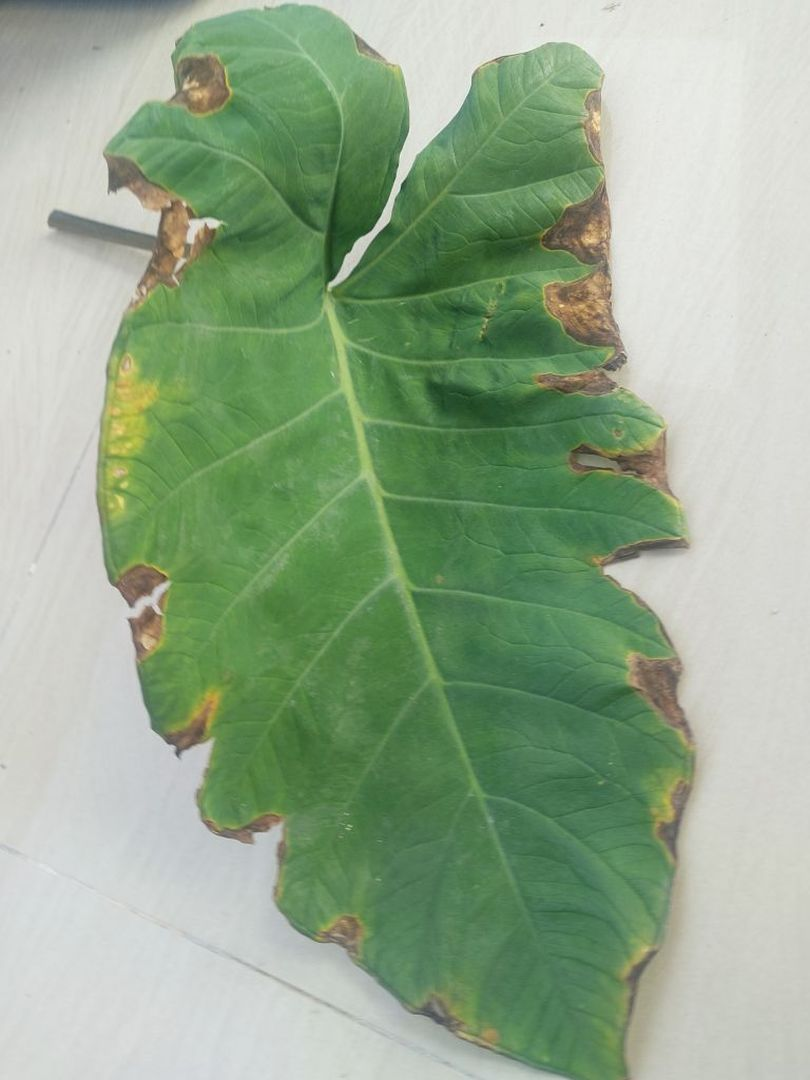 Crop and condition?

taro, leaf blight
